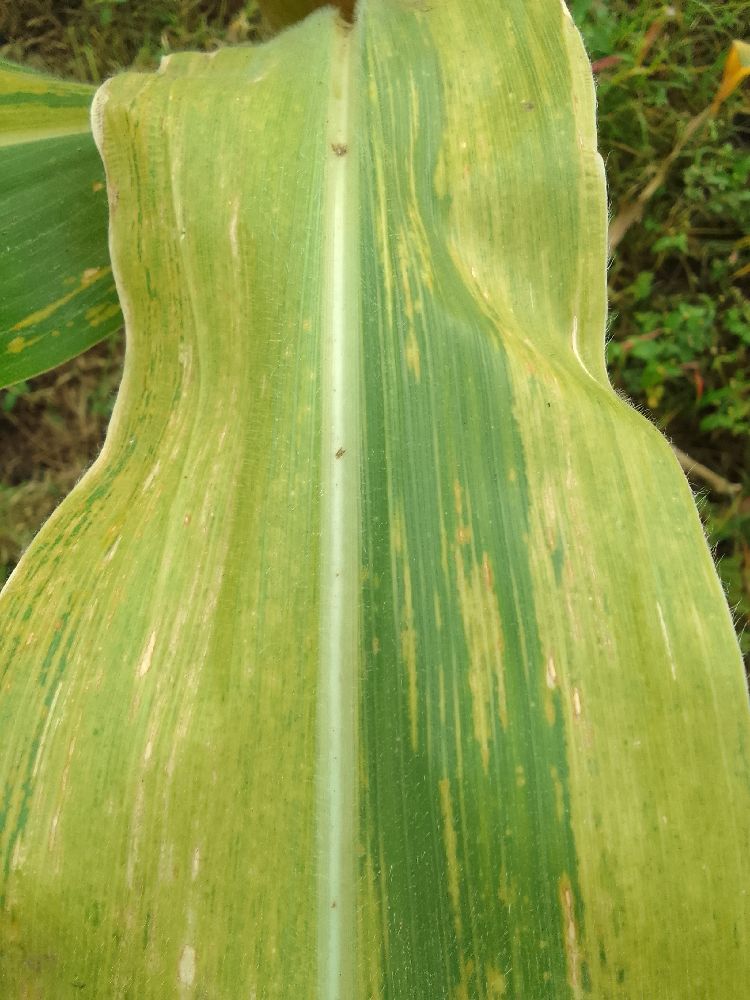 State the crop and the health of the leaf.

maize, maize lethal necrosis
